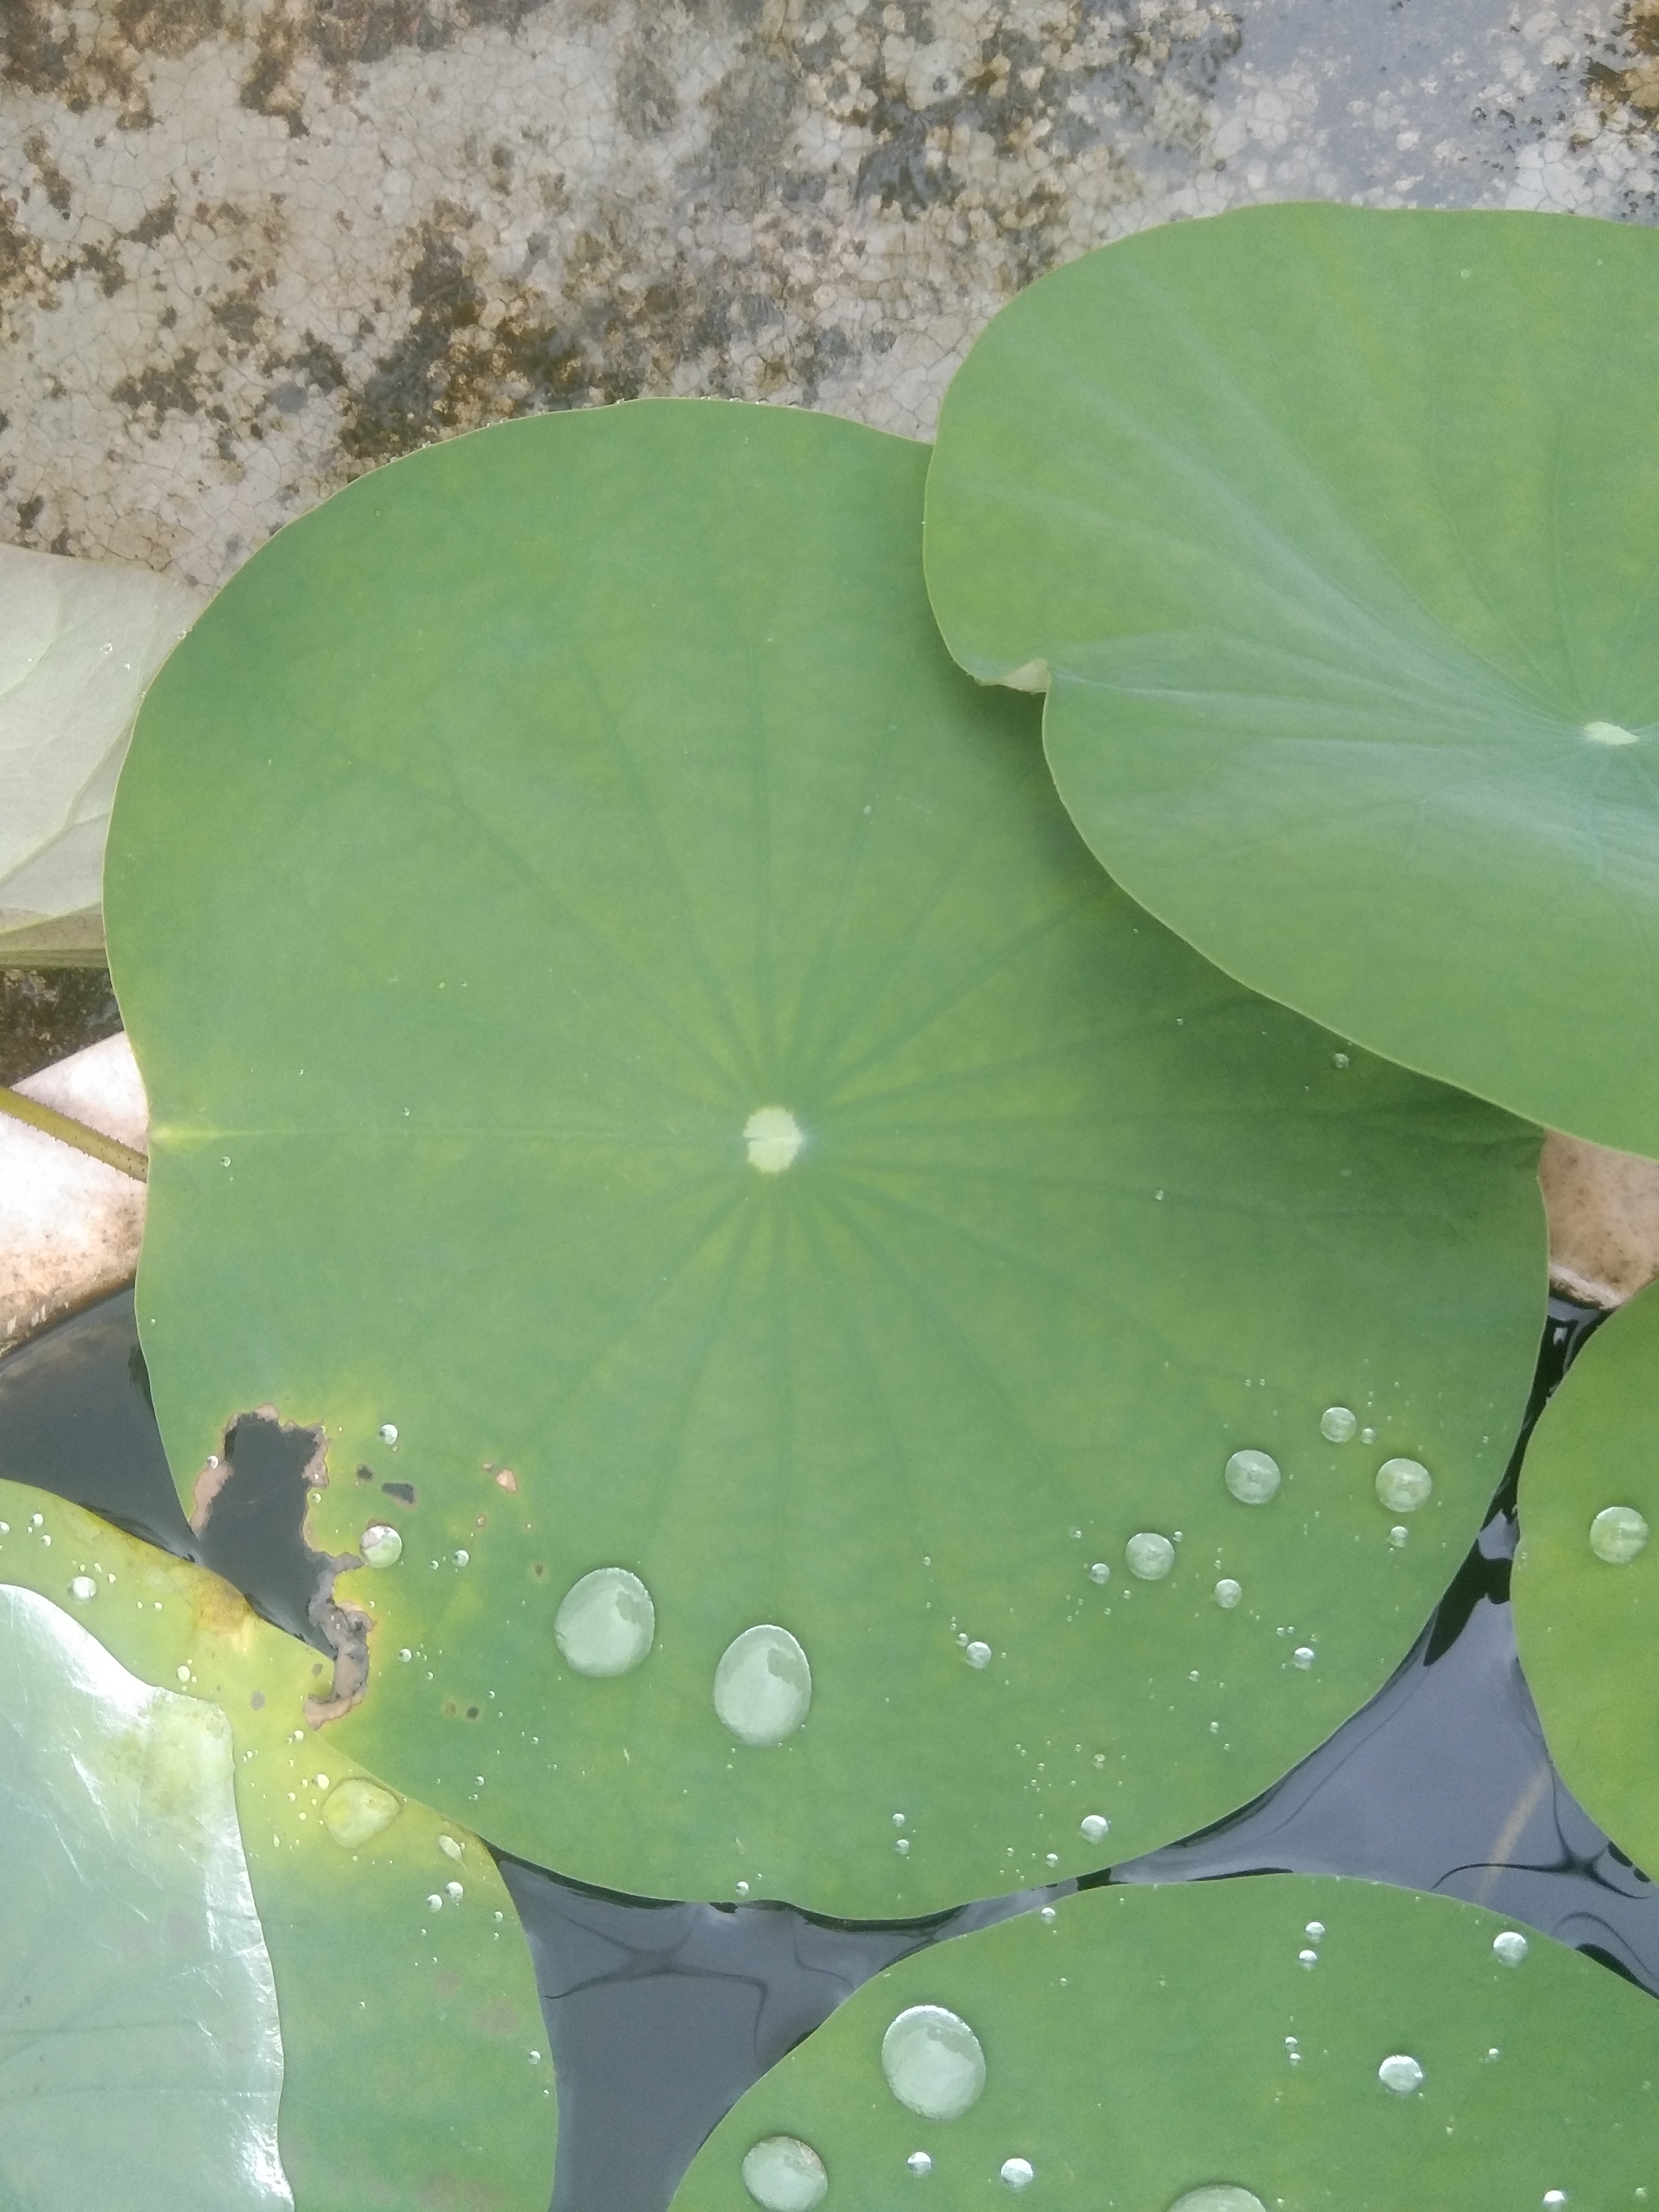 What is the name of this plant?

lotus
